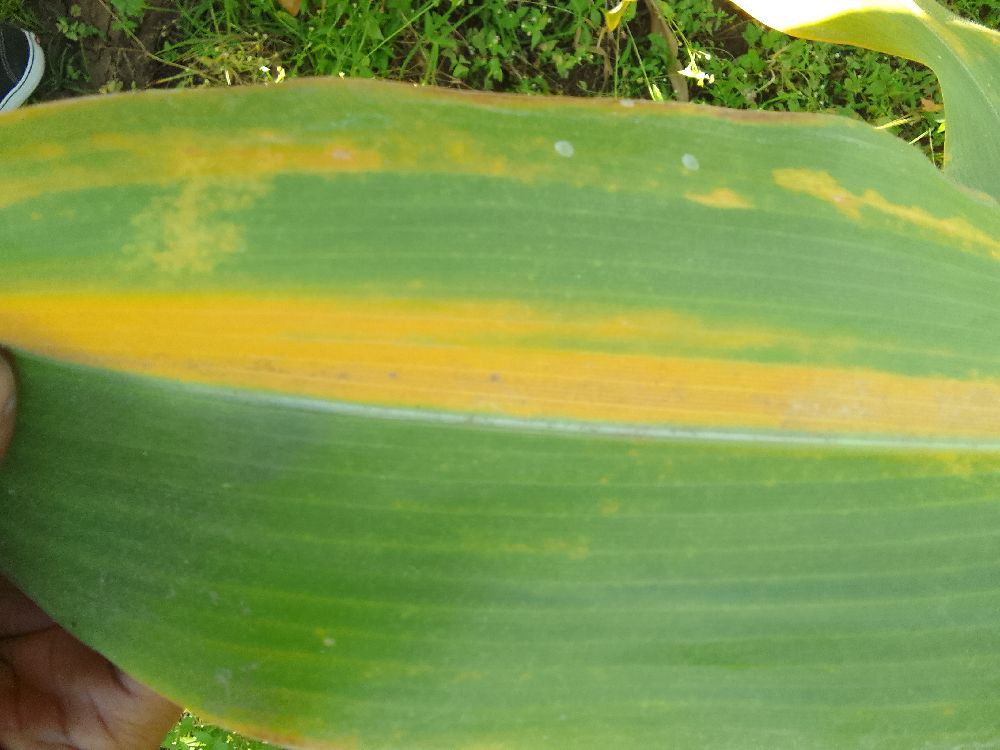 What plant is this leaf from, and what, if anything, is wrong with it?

maize, maize lethal necrosis
